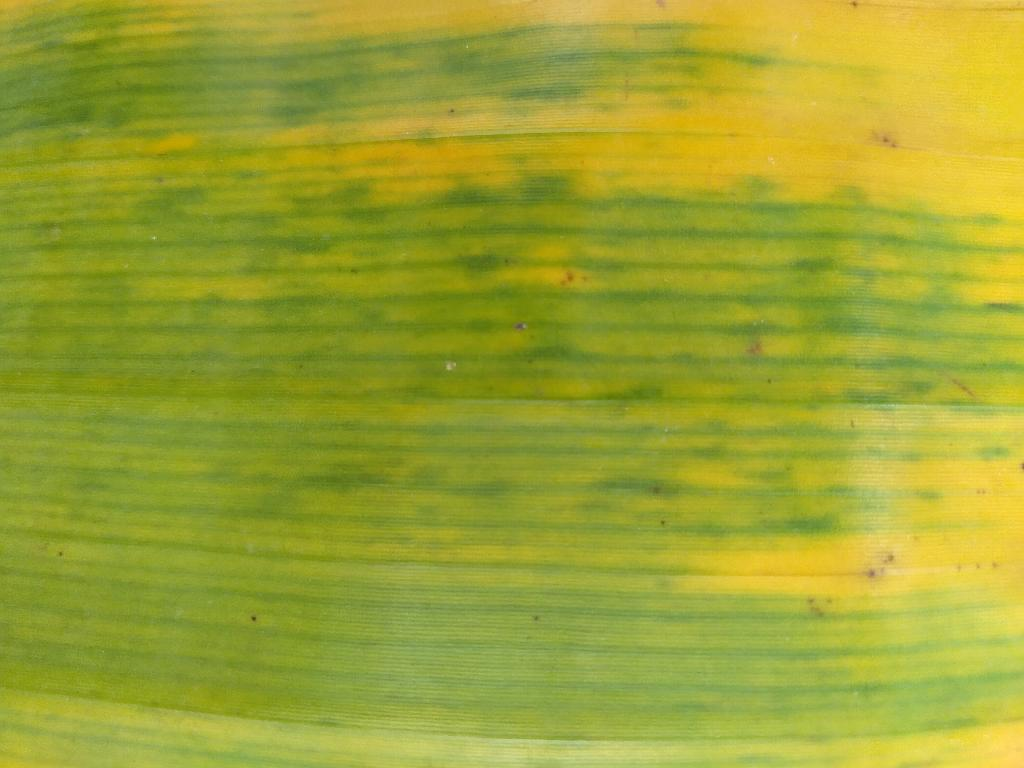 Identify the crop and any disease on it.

banana, fusarium wilt race 1
